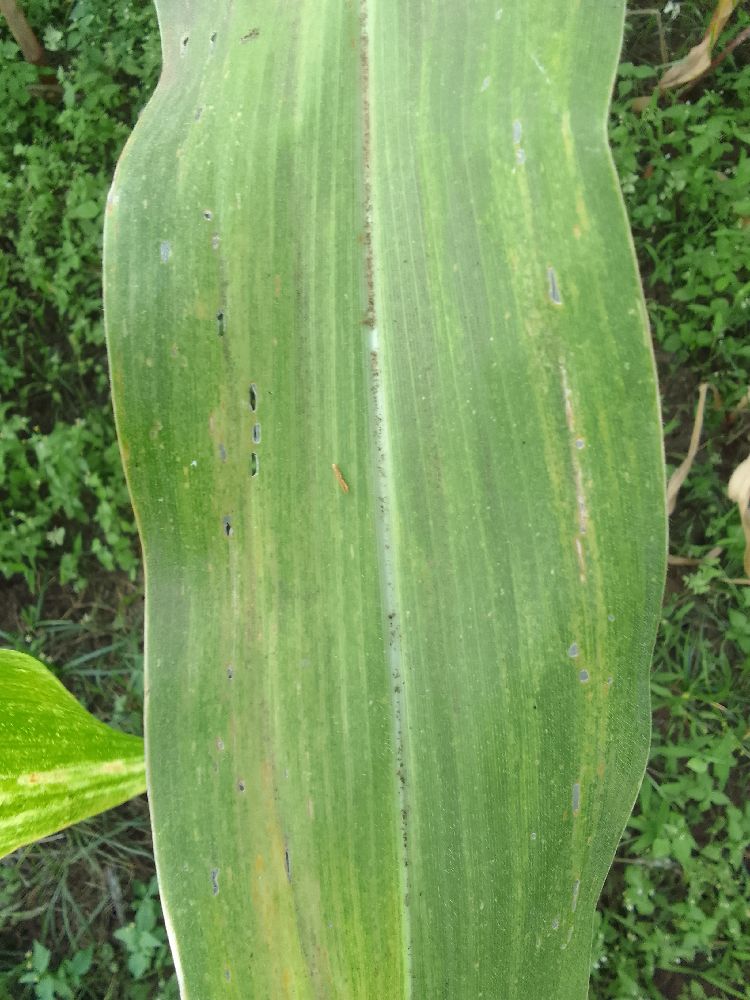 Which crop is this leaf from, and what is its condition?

maize, maize lethal necrosis
